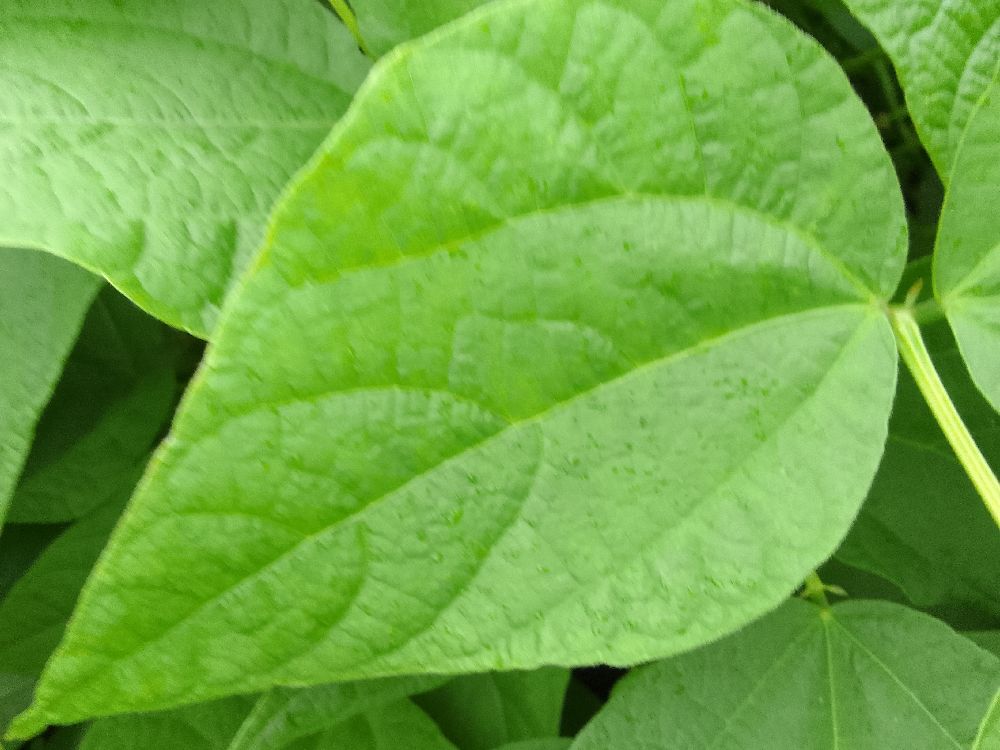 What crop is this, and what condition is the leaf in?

common bean, healthy
